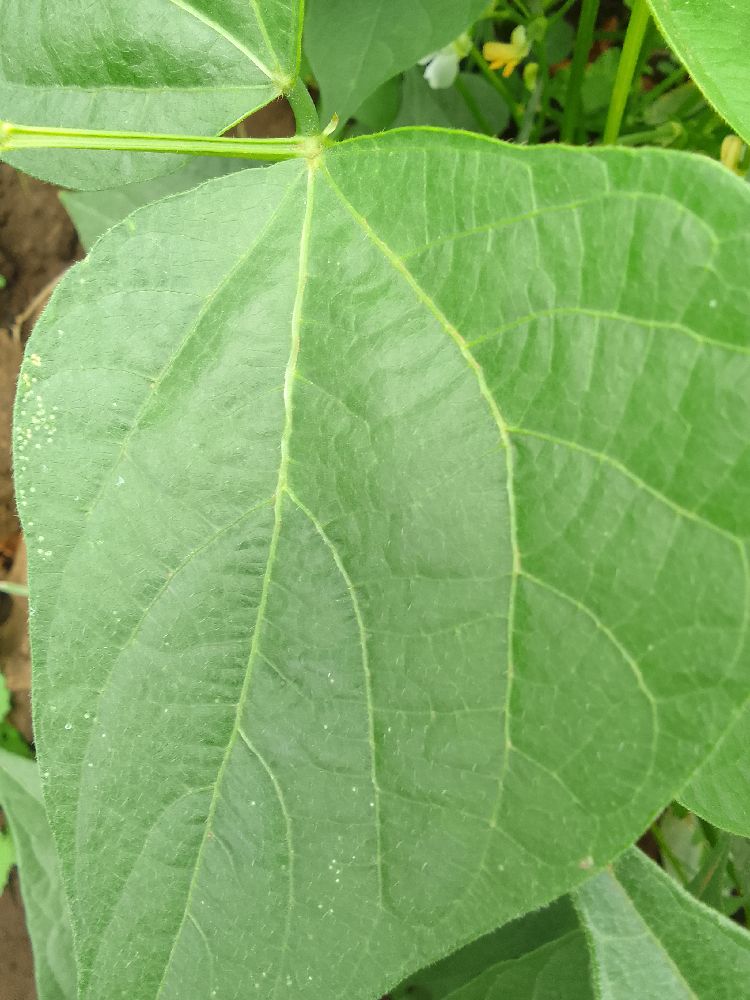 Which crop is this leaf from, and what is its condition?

common bean, healthy
